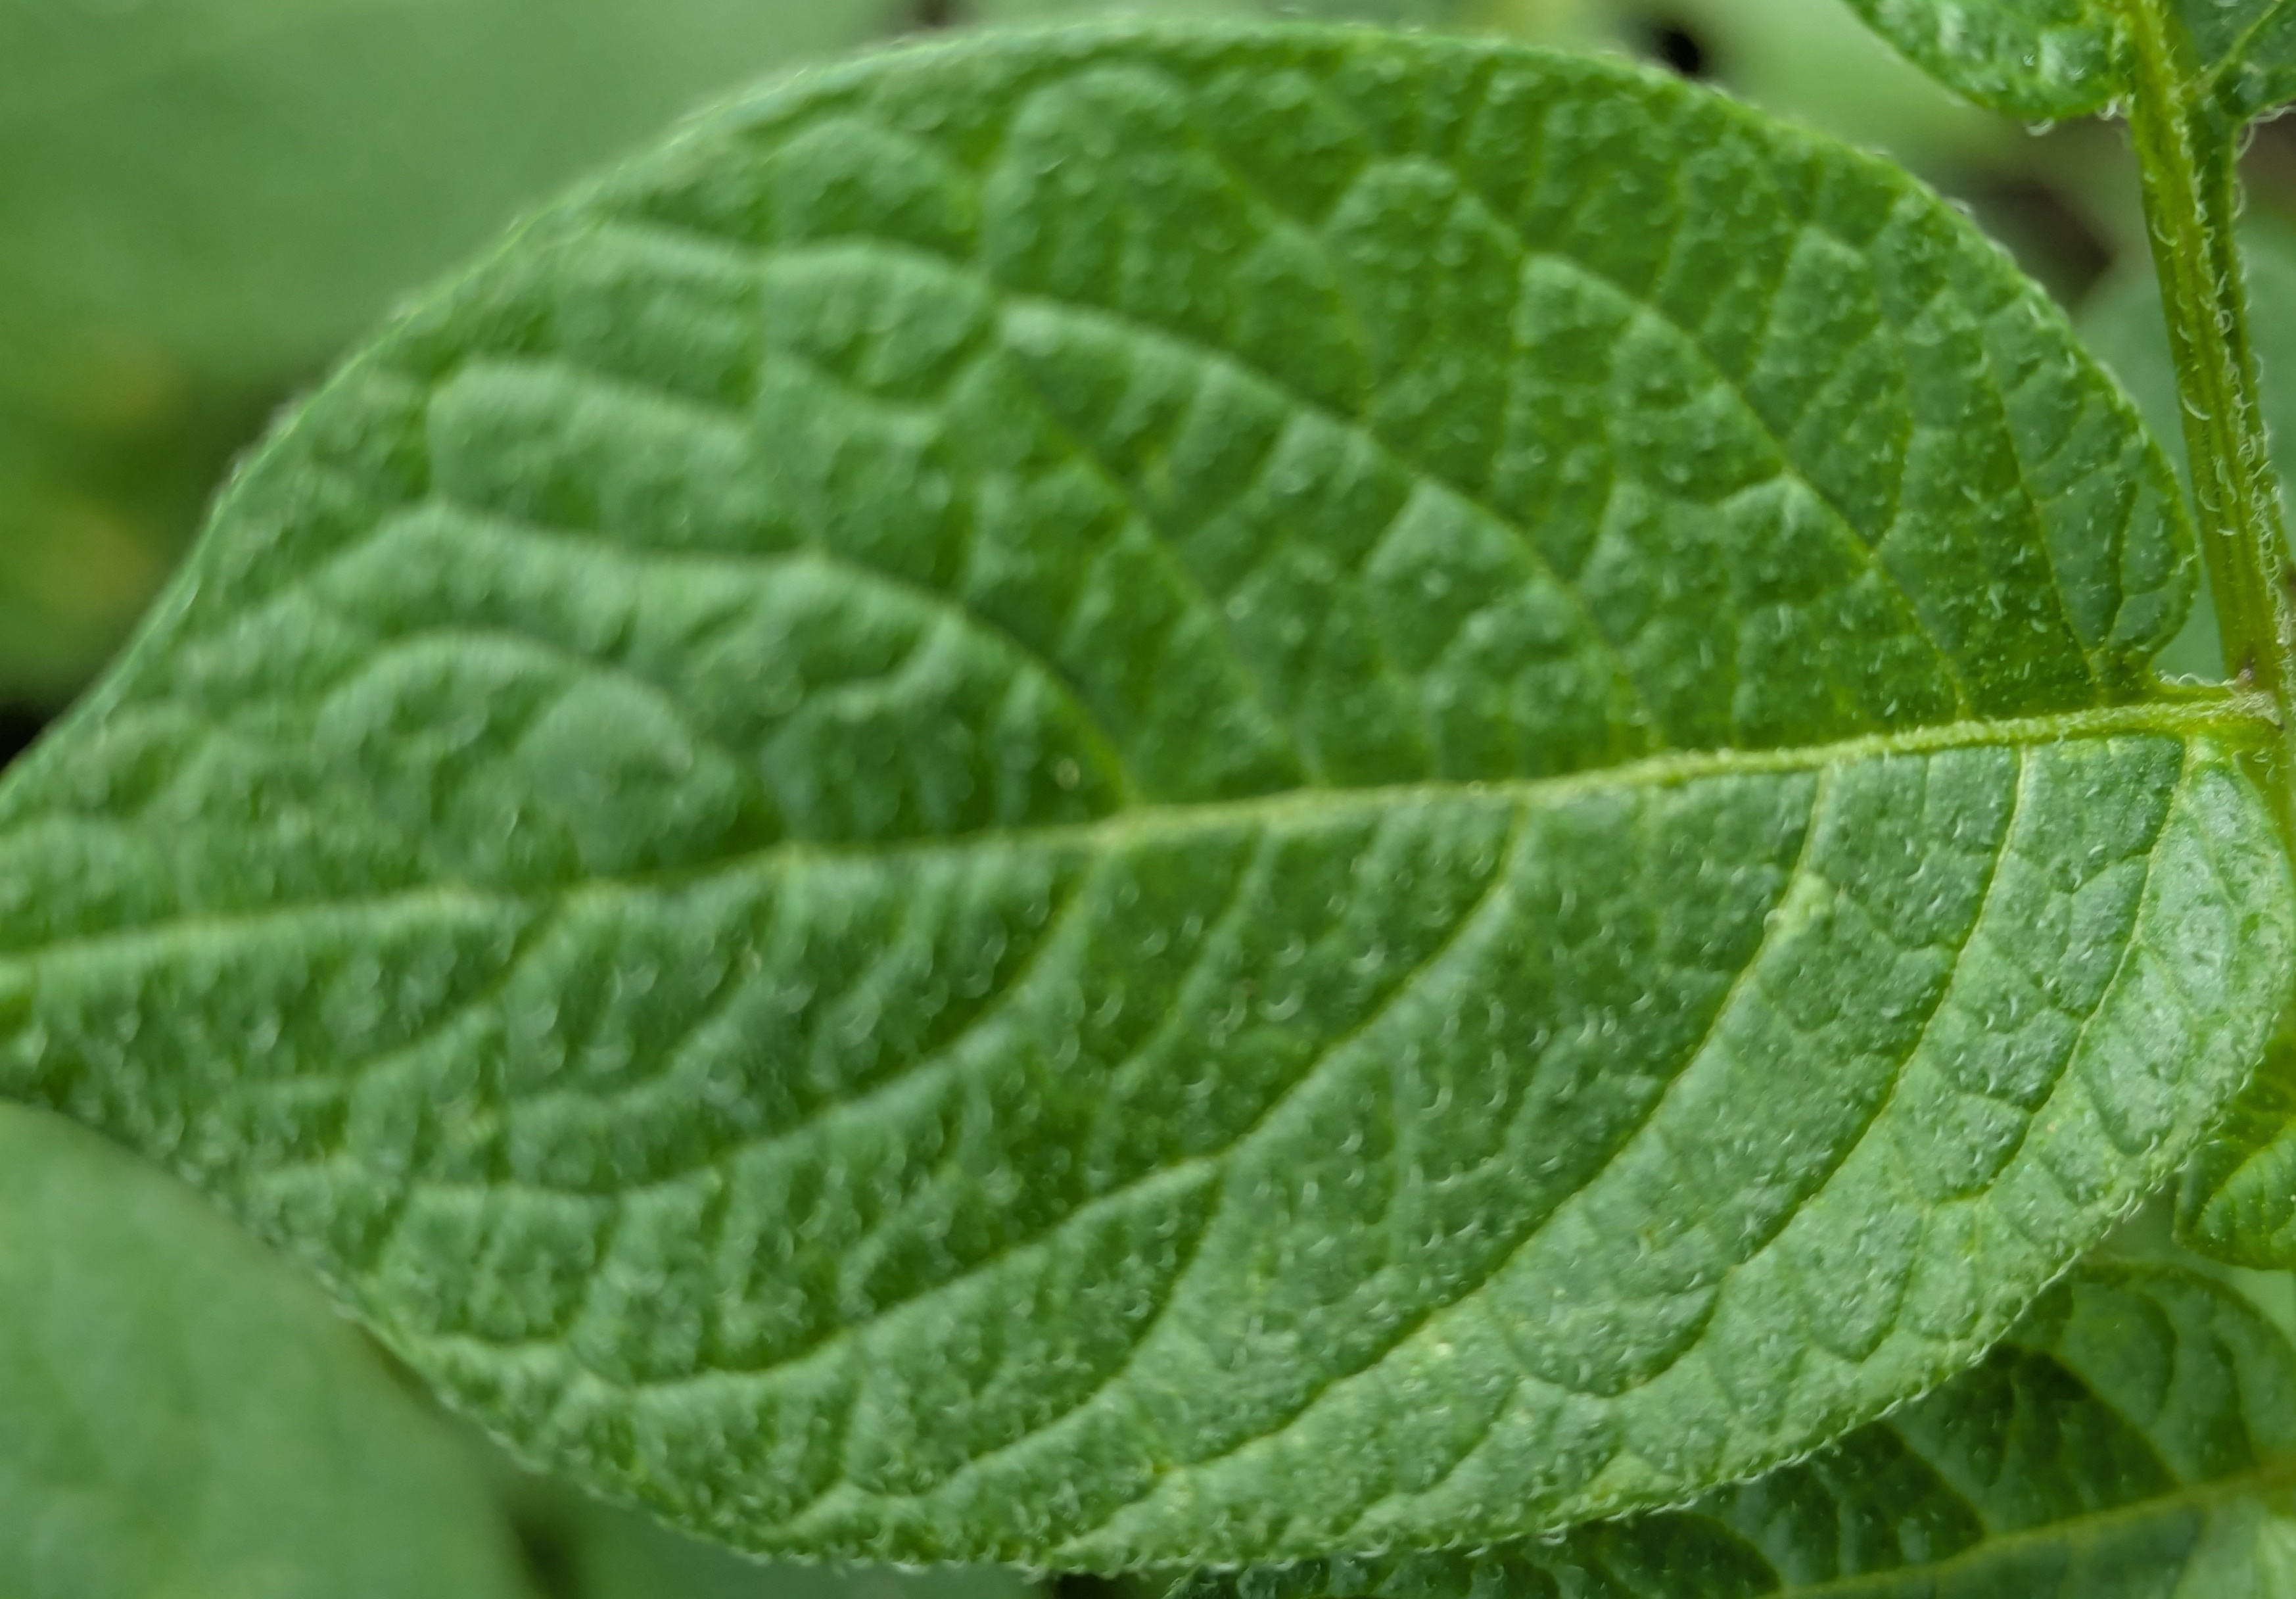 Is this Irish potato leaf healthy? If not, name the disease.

healthy
